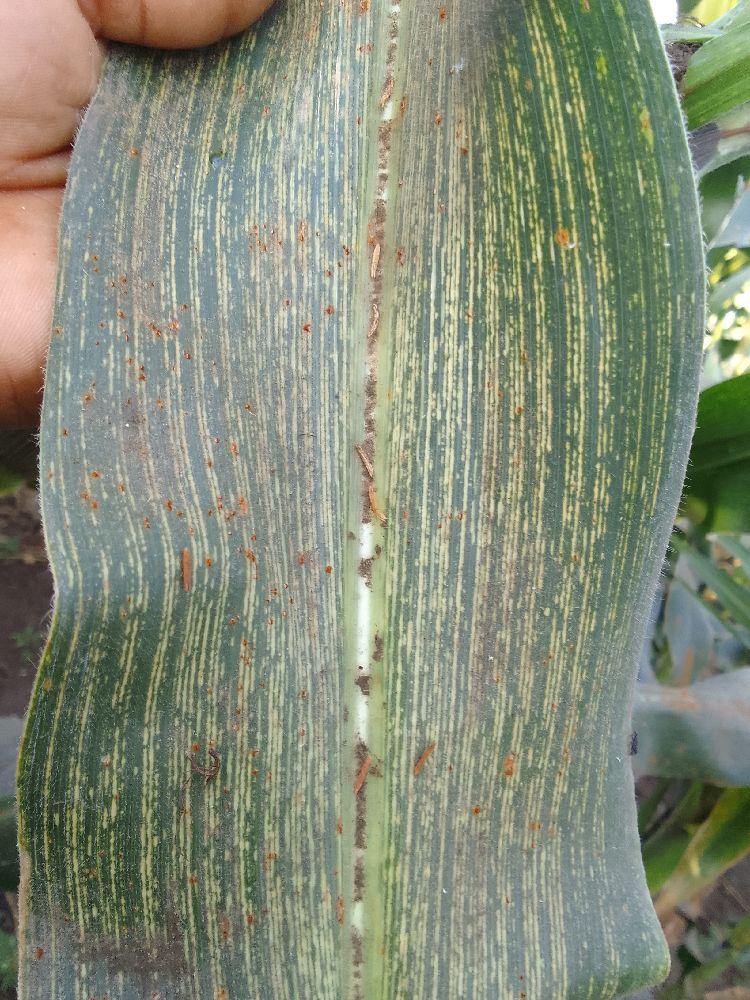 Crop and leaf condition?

maize, maize streak virus
